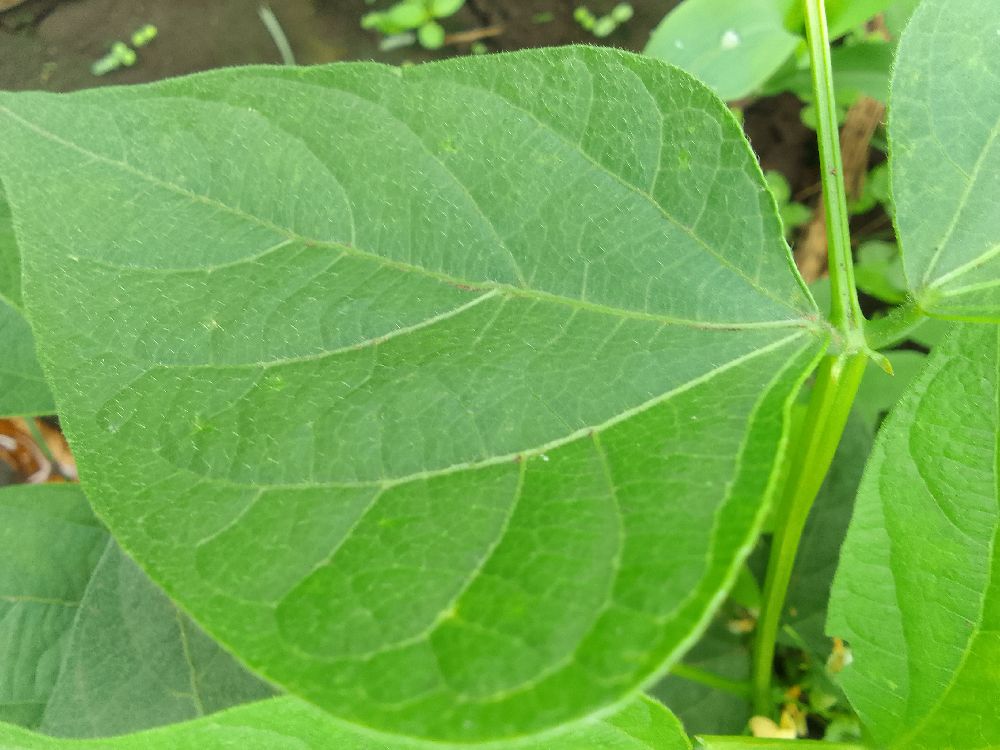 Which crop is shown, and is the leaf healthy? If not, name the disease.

common bean, healthy
